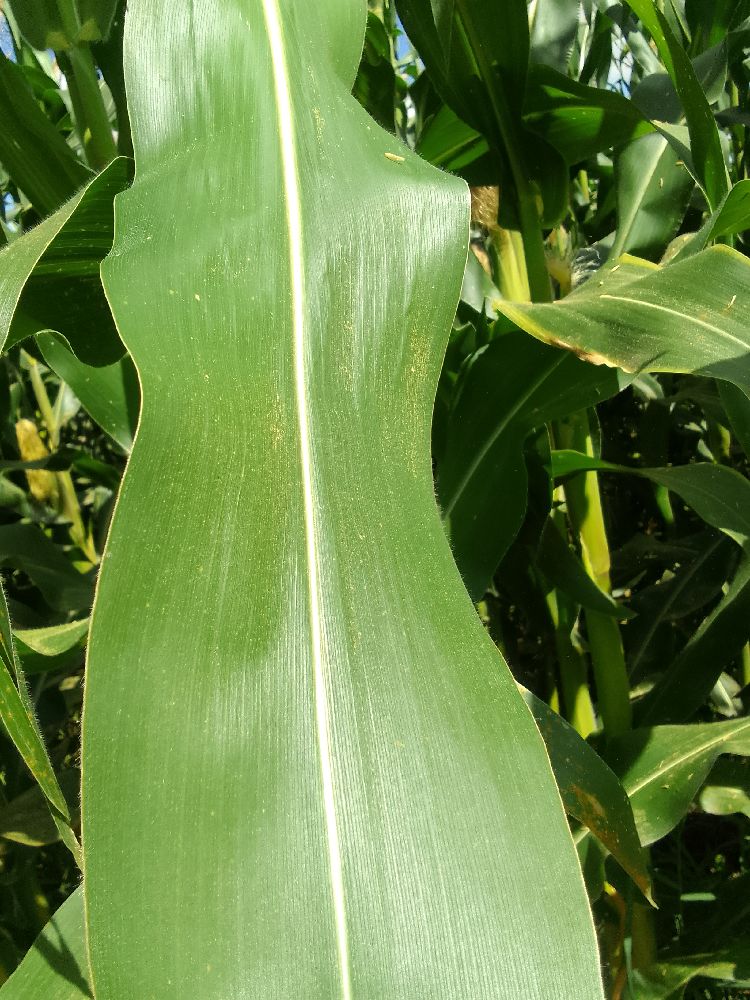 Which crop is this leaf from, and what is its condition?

maize, healthy
